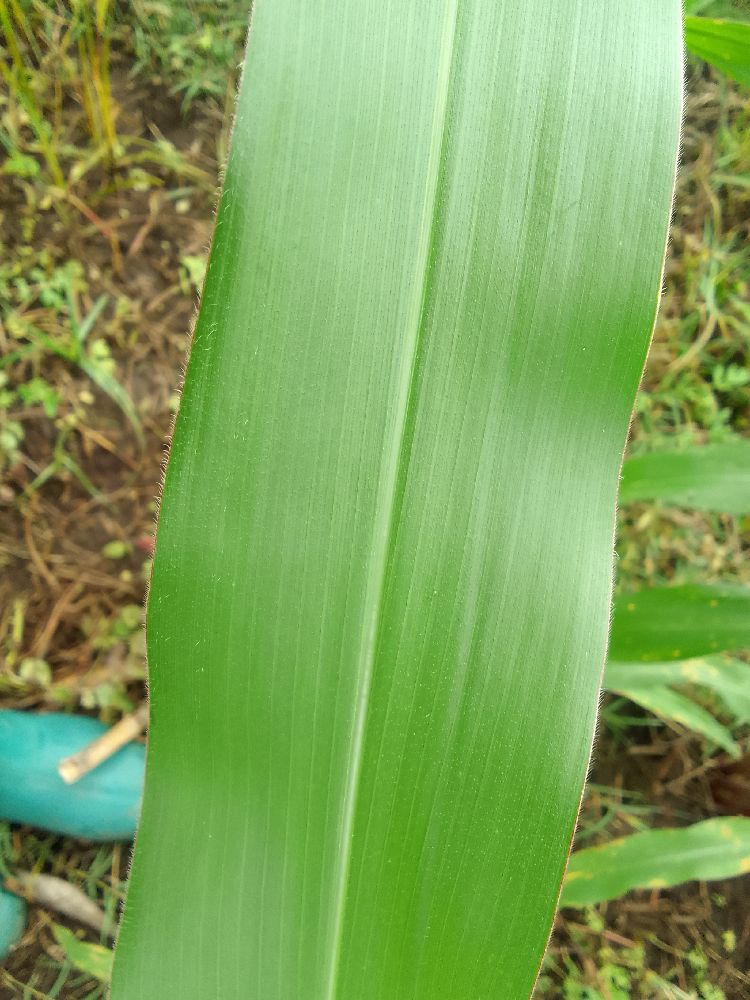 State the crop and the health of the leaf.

maize, healthy
